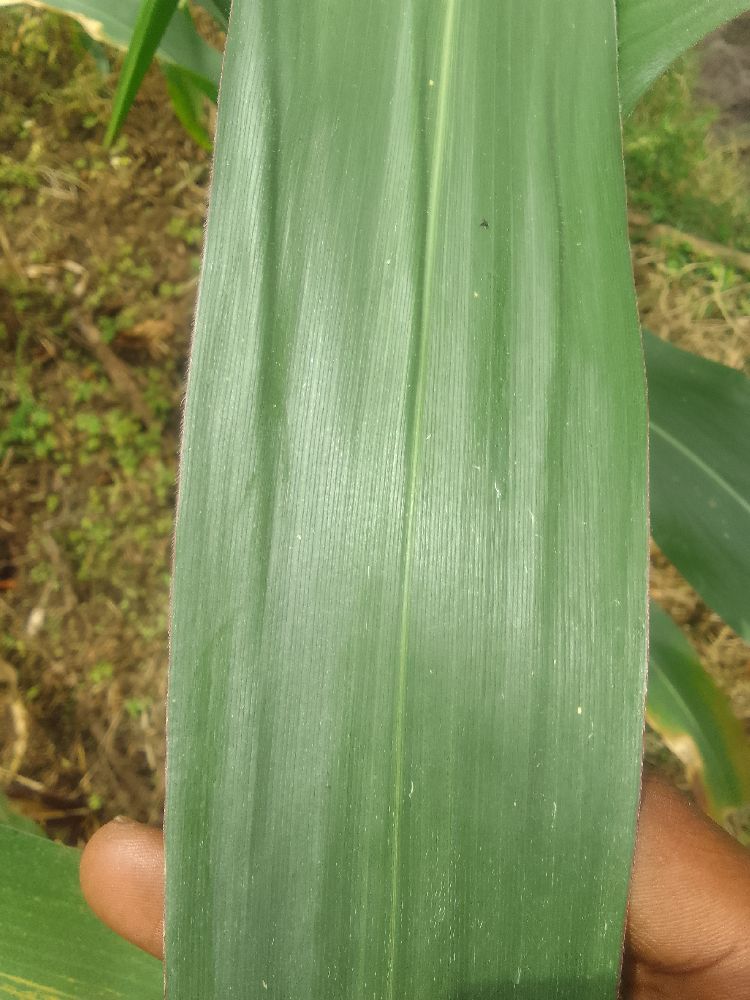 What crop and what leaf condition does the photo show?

maize, healthy
